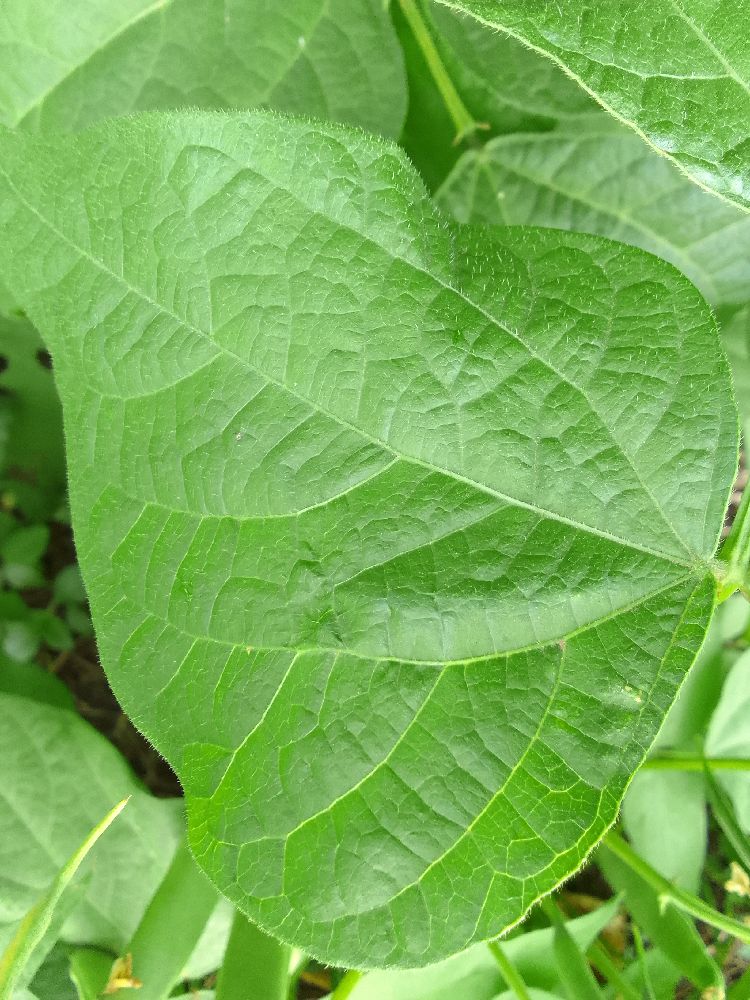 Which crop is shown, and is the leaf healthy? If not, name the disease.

common bean, healthy
